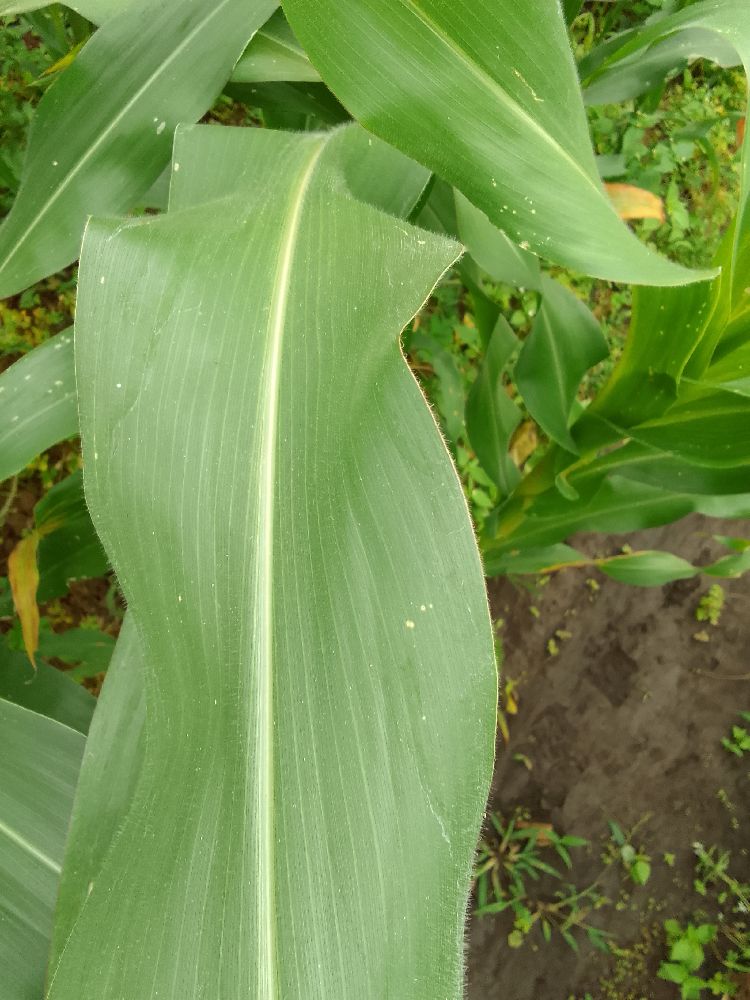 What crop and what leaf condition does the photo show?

maize, healthy
